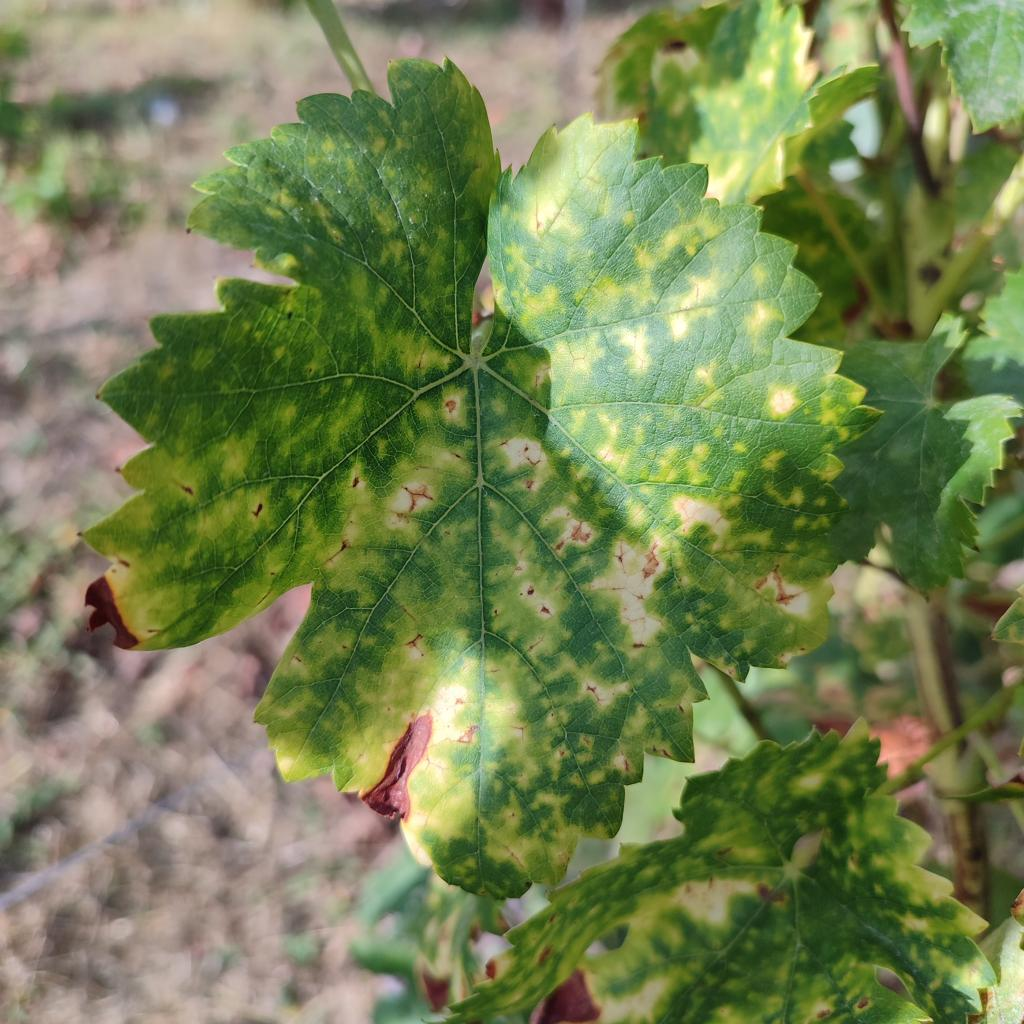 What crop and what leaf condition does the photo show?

grapevine, esca complex
